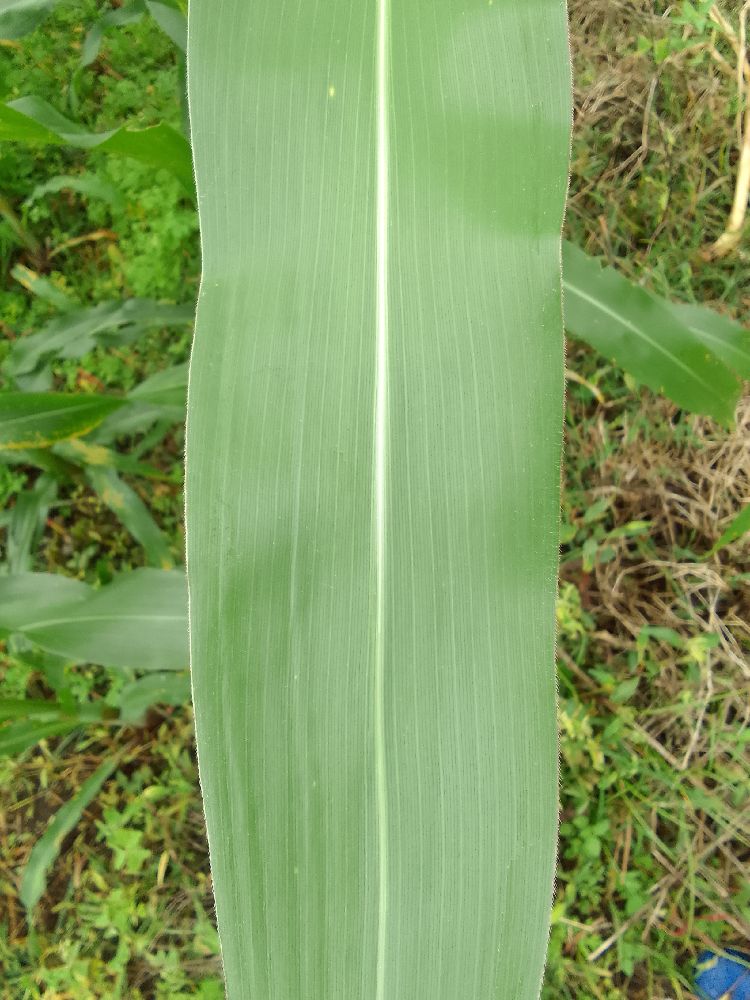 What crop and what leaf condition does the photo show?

maize, healthy
